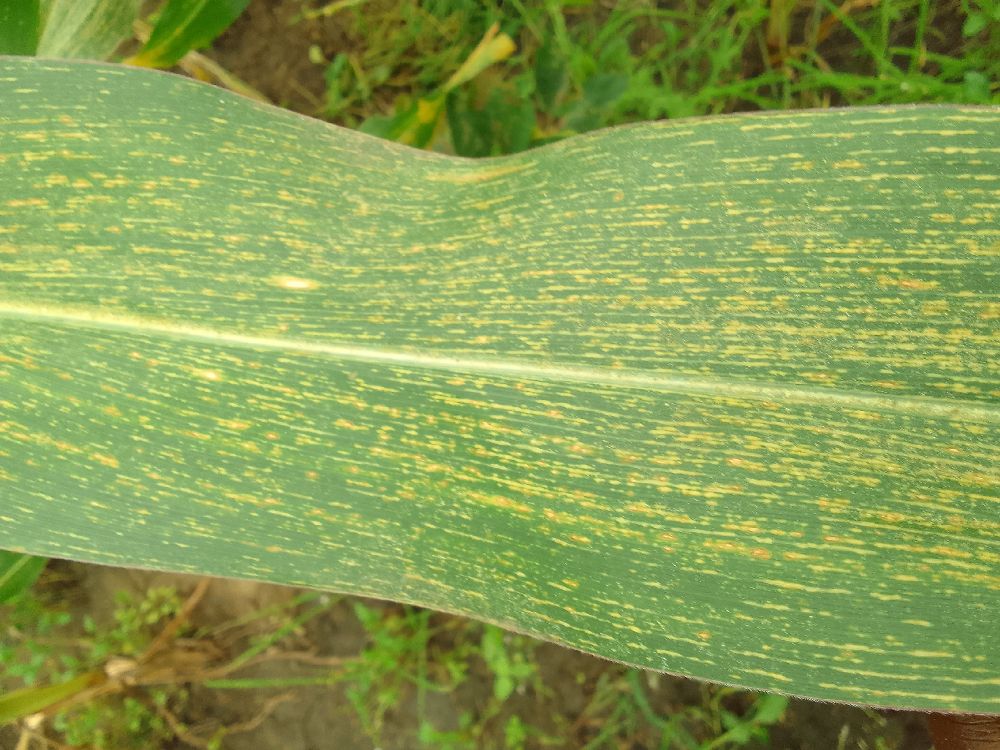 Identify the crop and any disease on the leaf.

maize, maize streak virus
